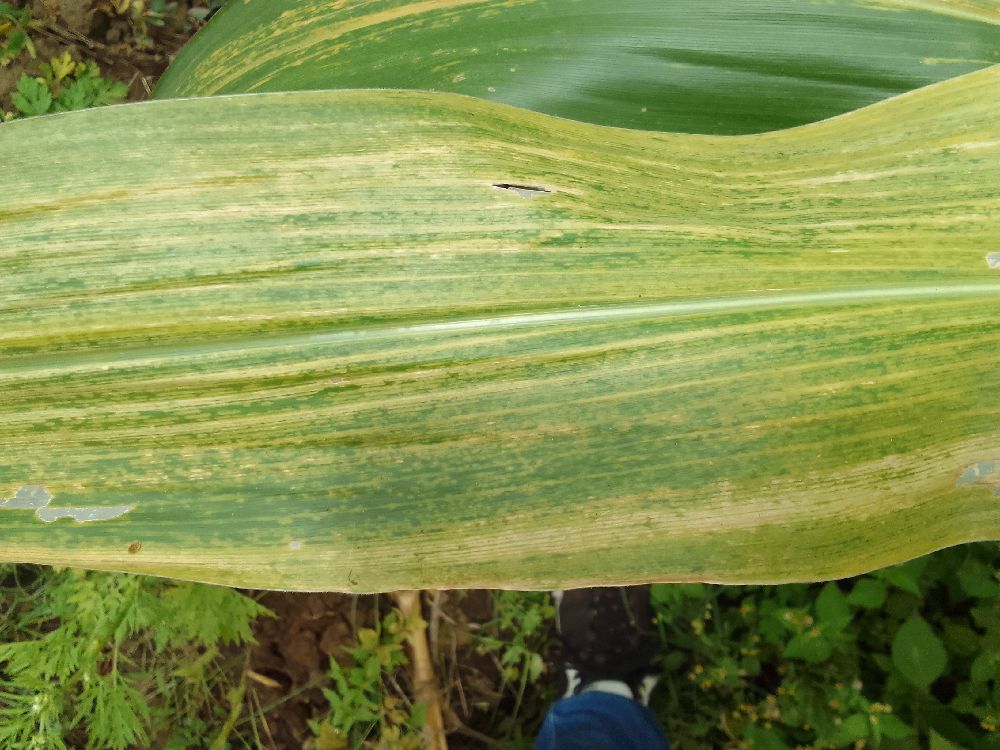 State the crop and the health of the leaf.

maize, maize lethal necrosis
